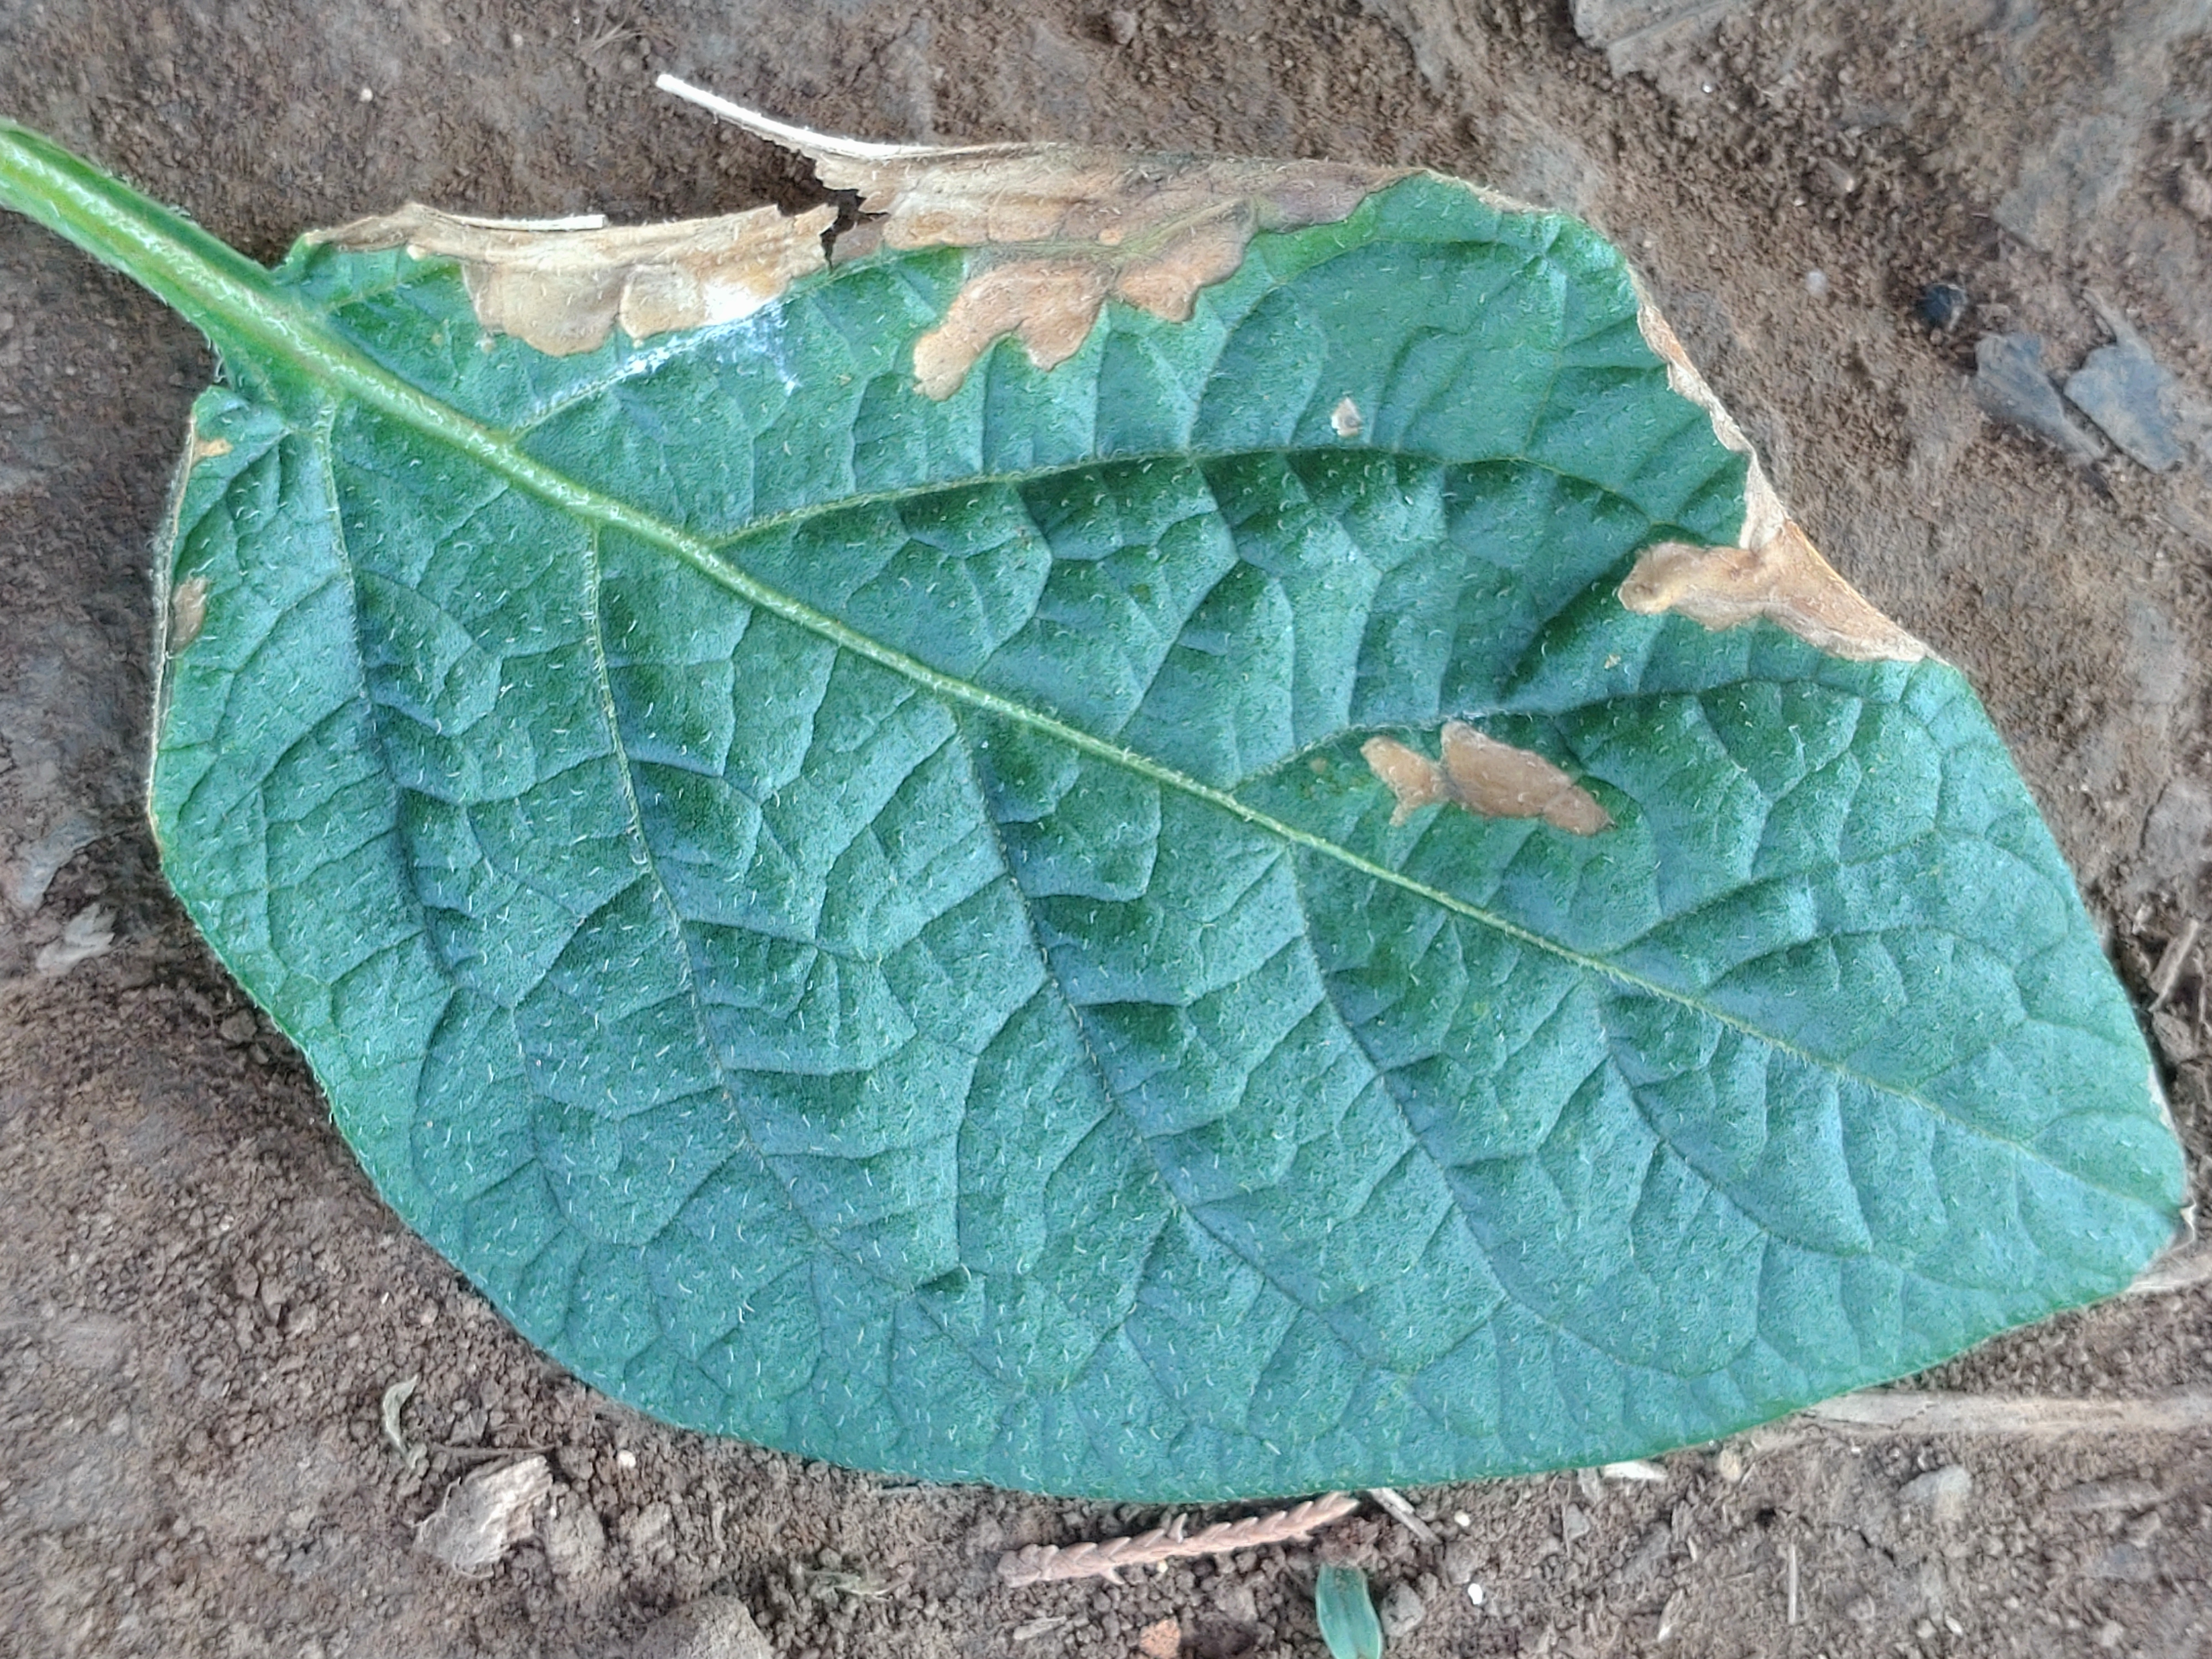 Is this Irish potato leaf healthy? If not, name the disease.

early blight
